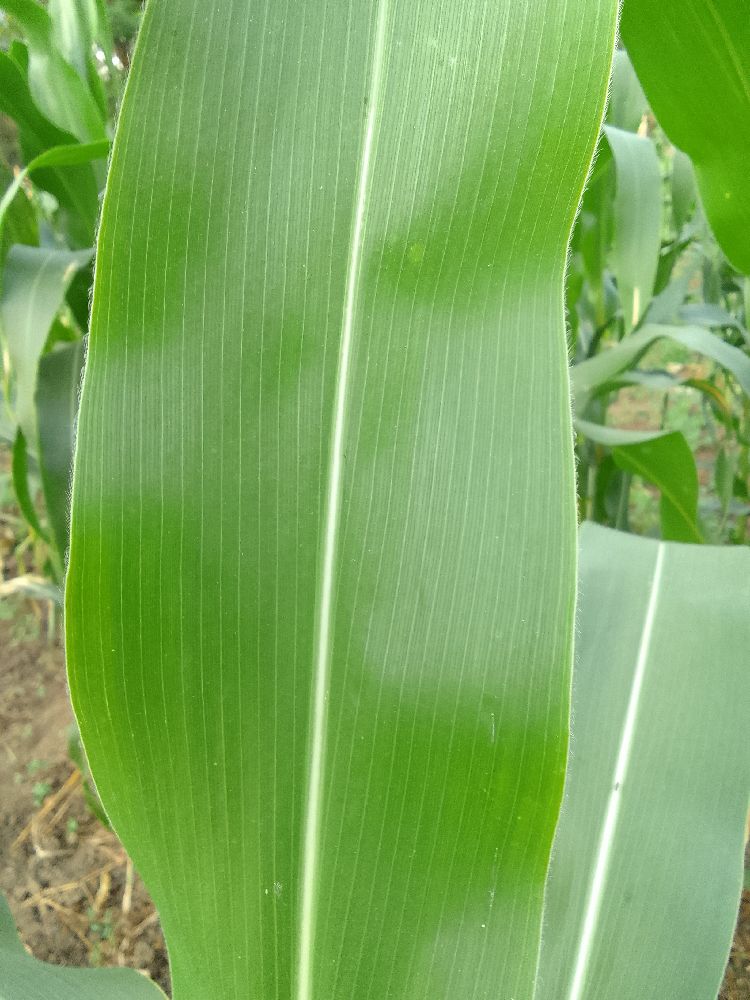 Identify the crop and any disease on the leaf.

maize, healthy
